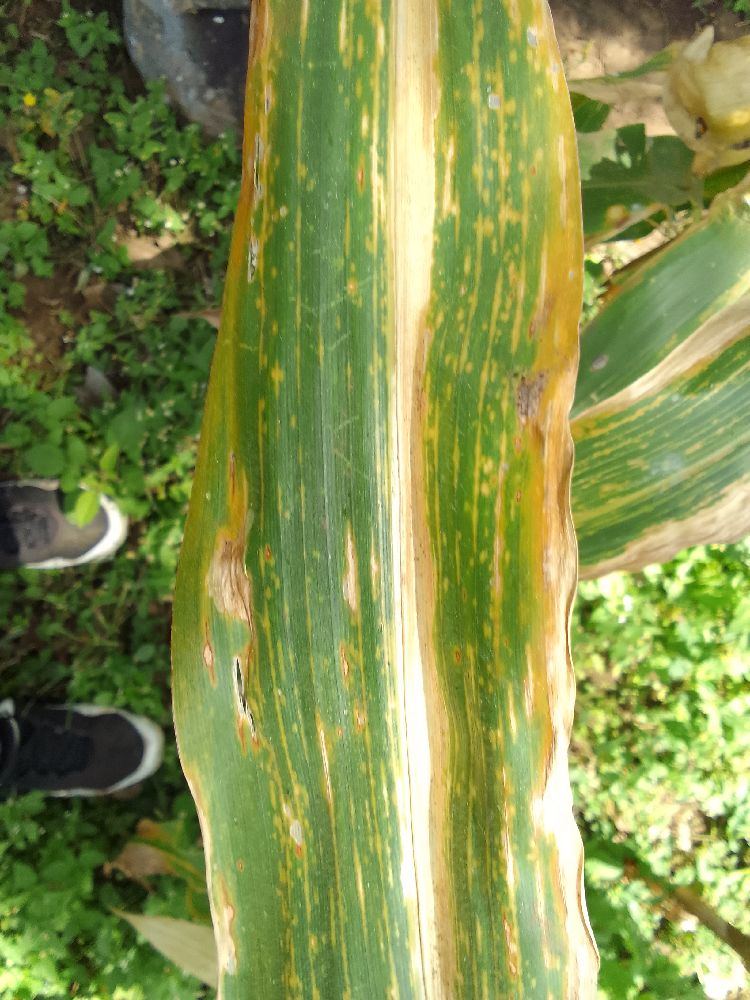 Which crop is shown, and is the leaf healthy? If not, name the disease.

maize, maize lethal necrosis
